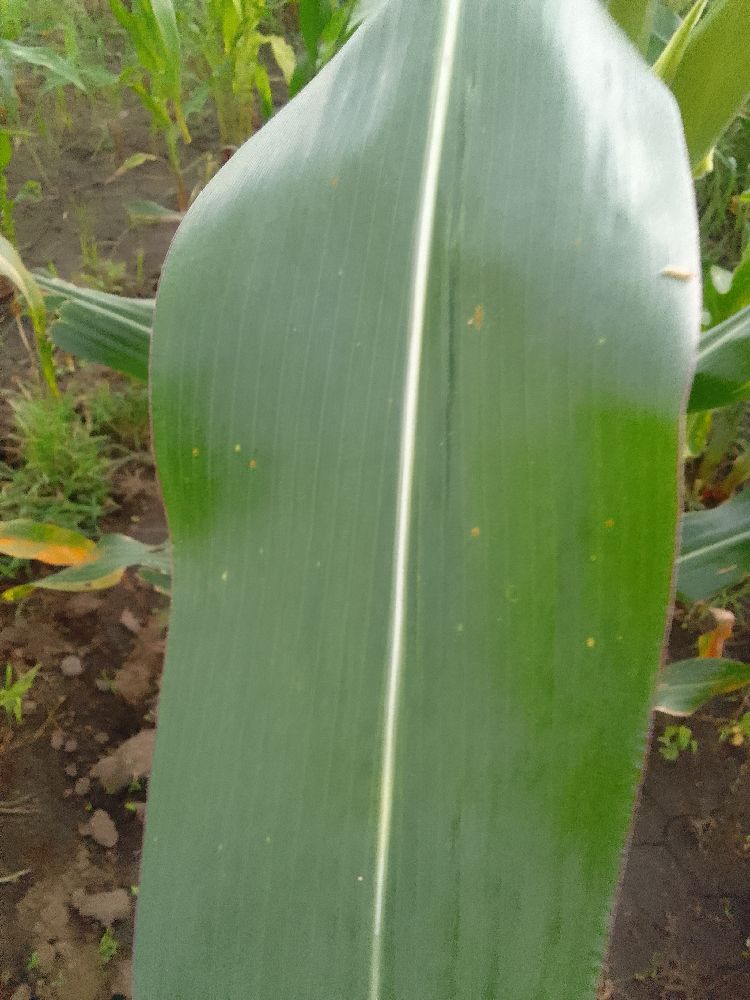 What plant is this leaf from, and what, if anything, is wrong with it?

maize, healthy
